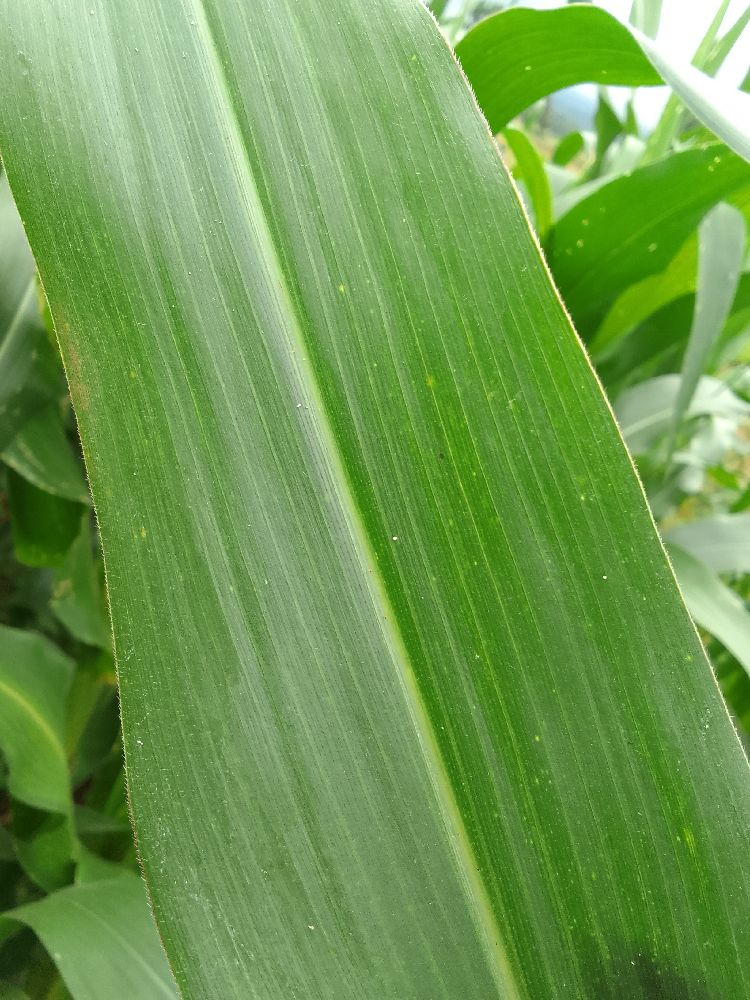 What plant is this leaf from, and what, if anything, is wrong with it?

maize, healthy
